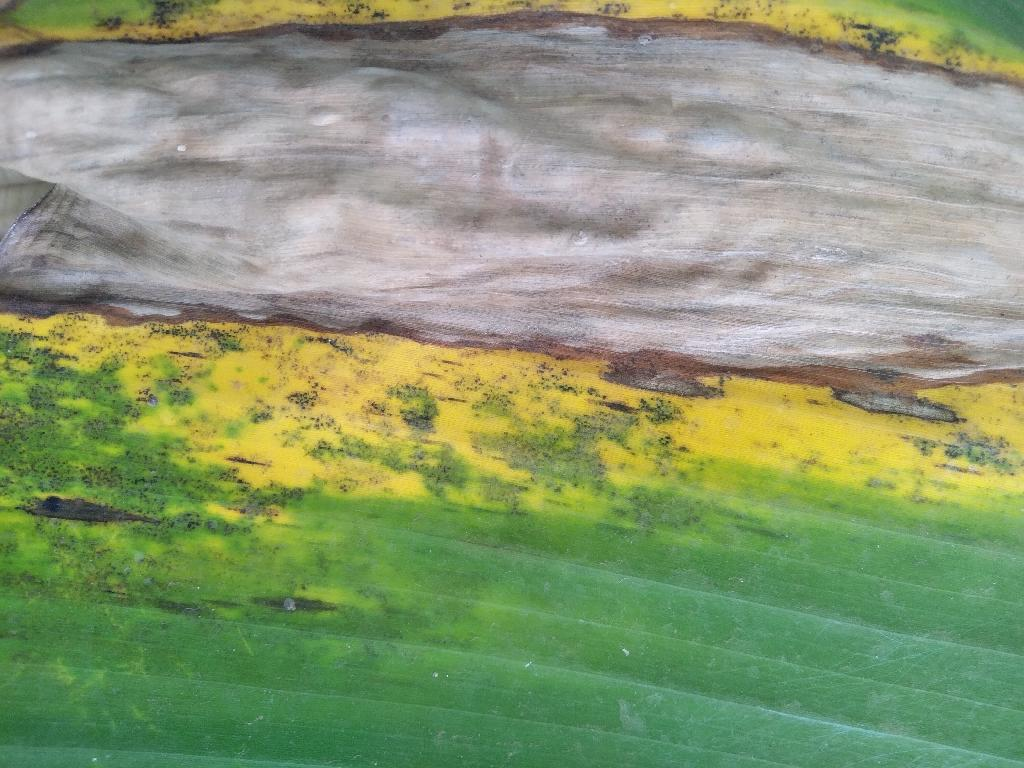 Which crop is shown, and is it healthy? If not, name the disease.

banana, black sigatoka
